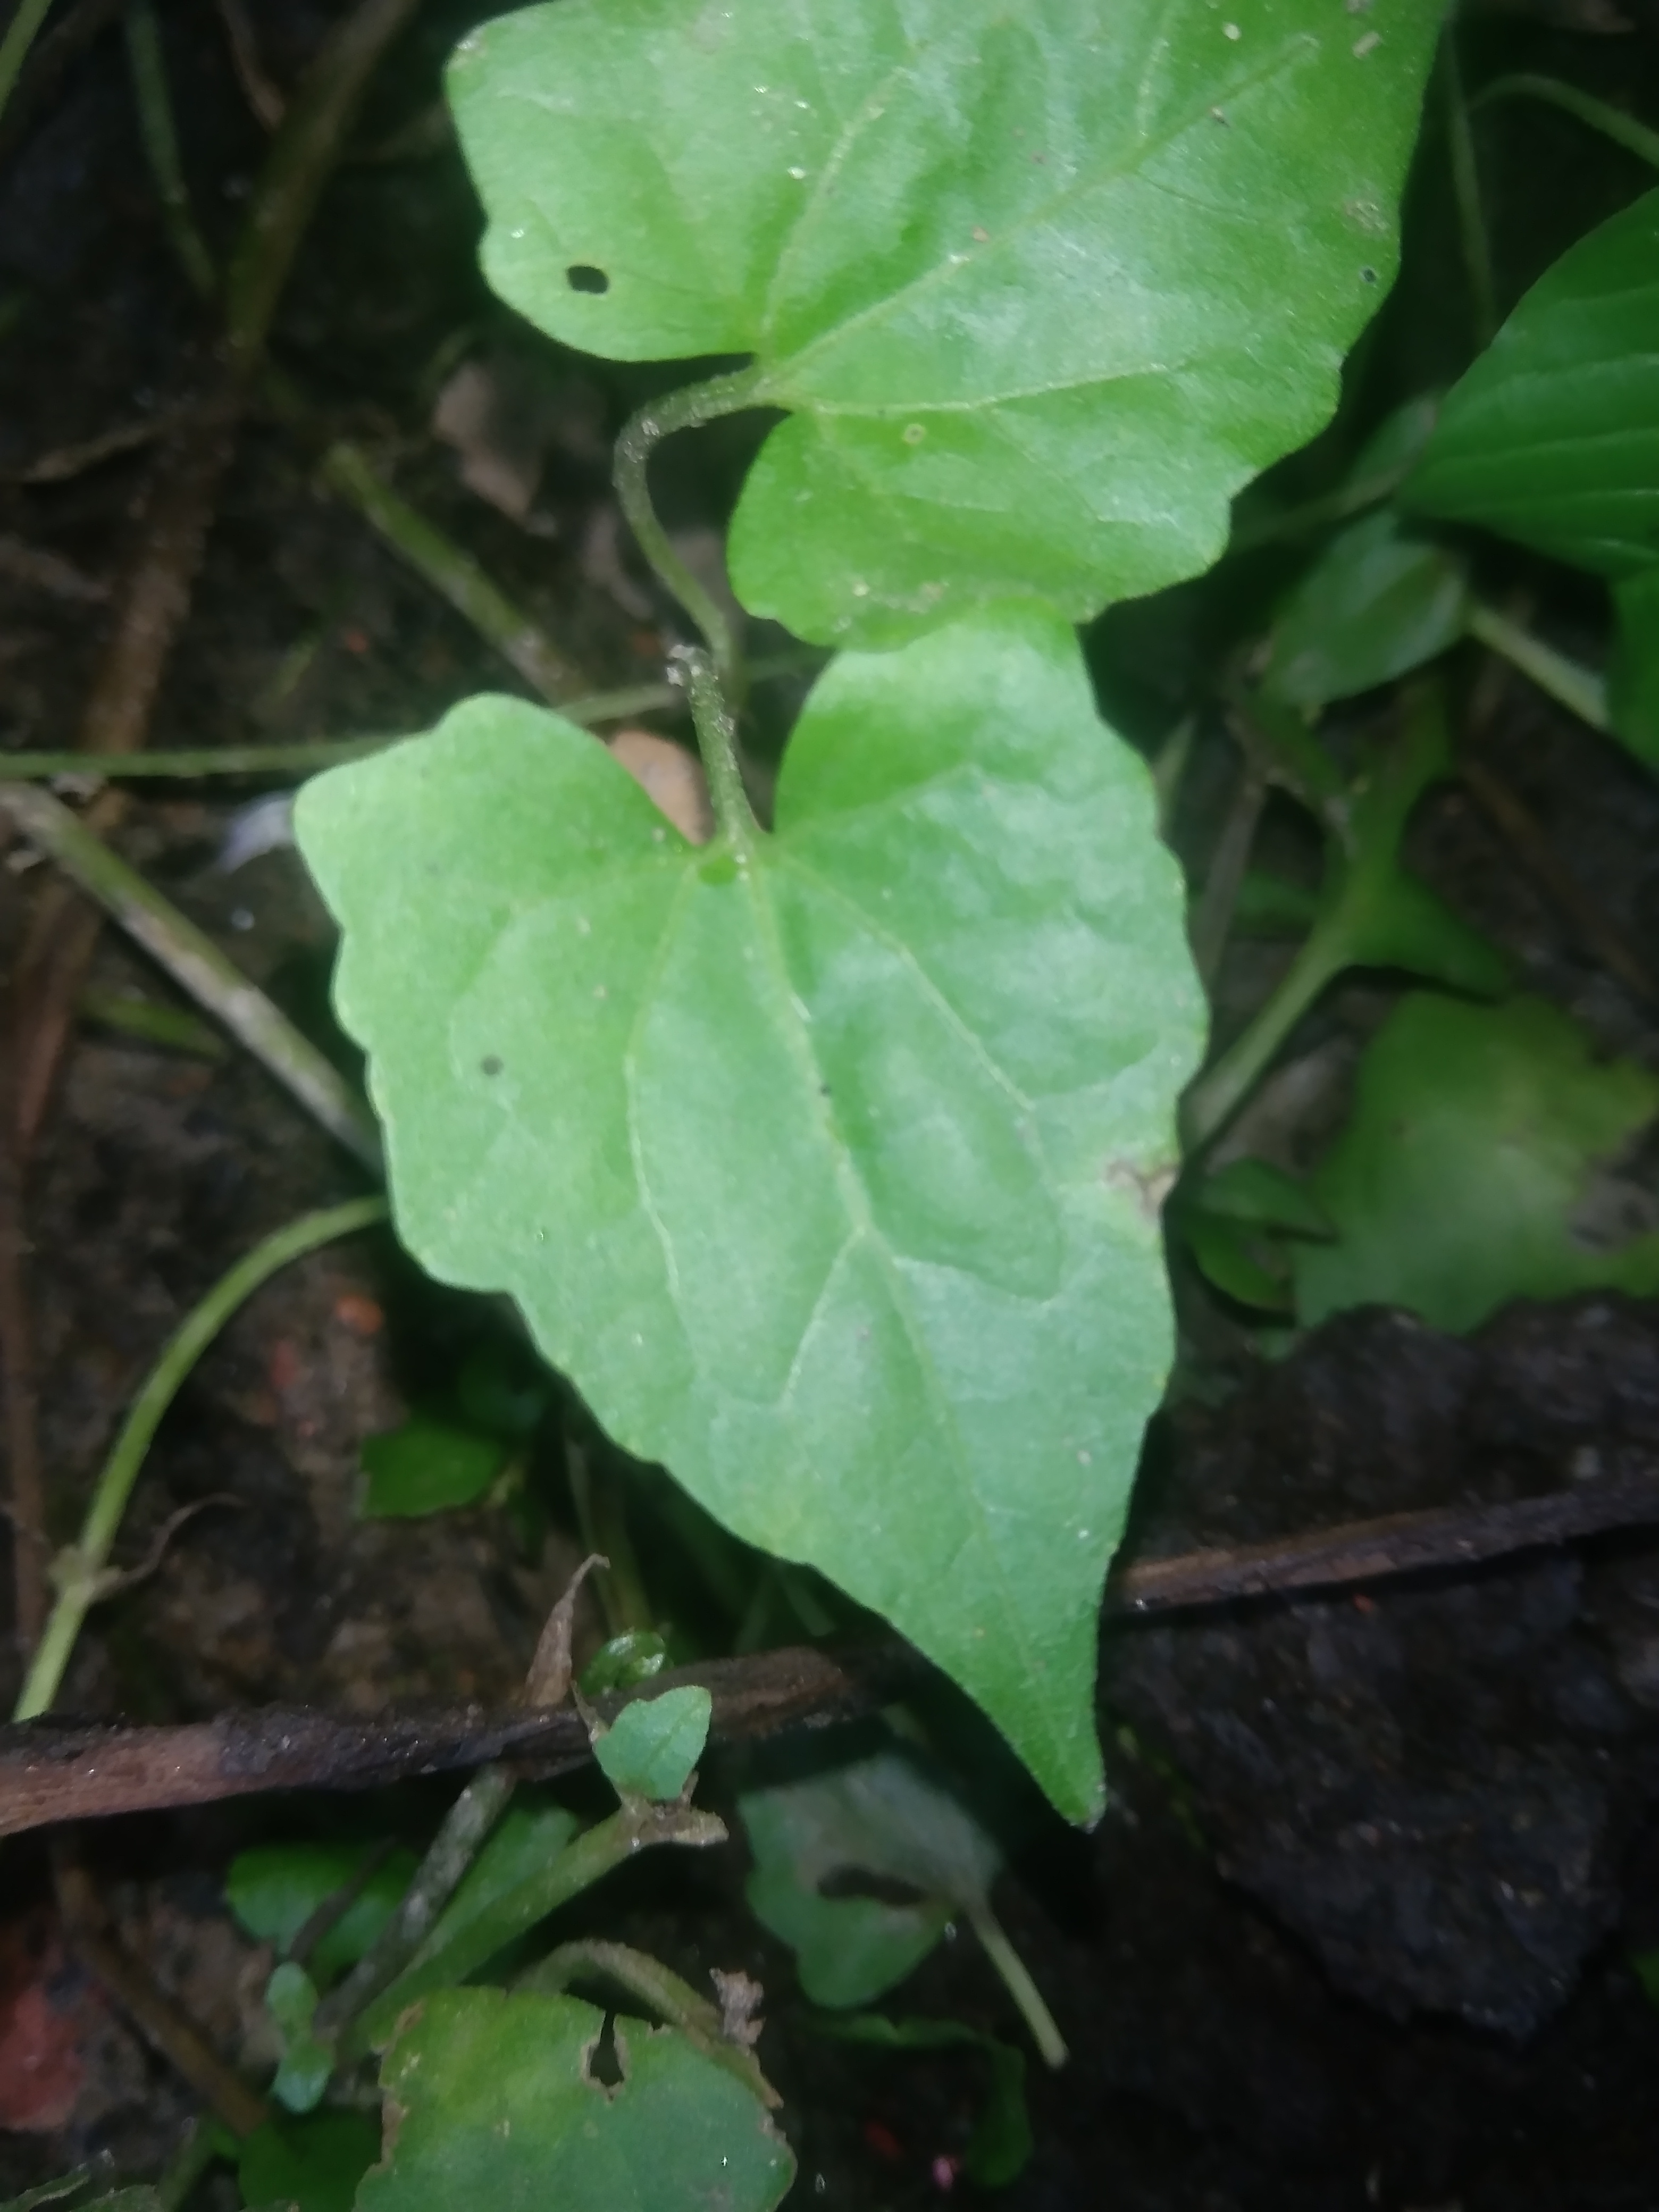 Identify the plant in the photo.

bitter vine
